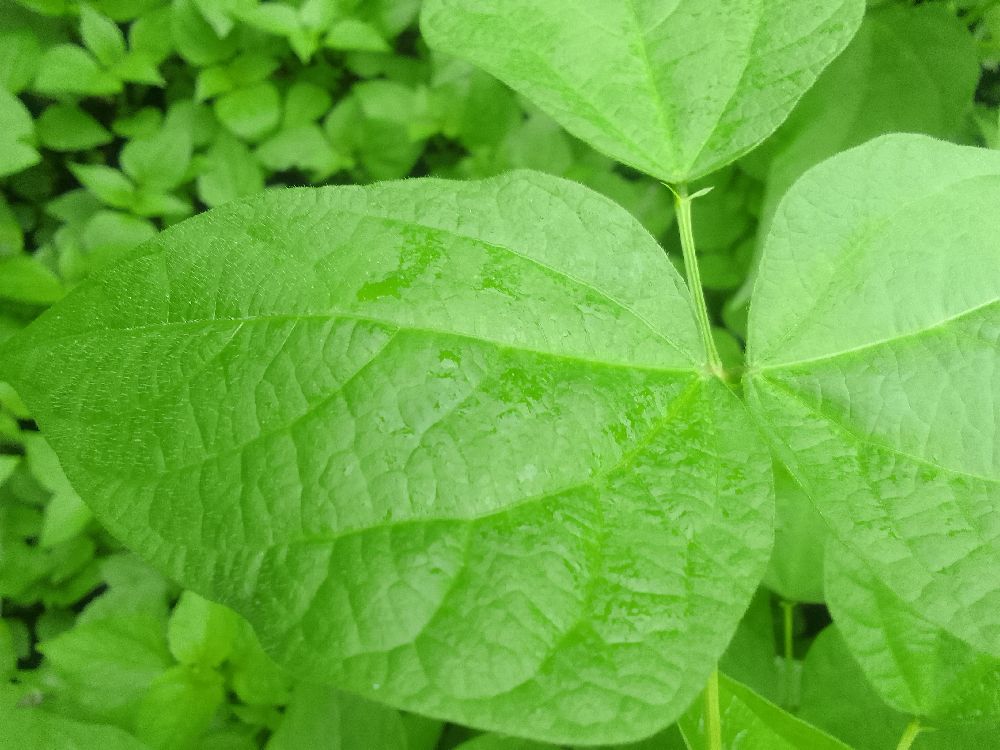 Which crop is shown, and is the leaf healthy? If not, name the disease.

common bean, healthy
